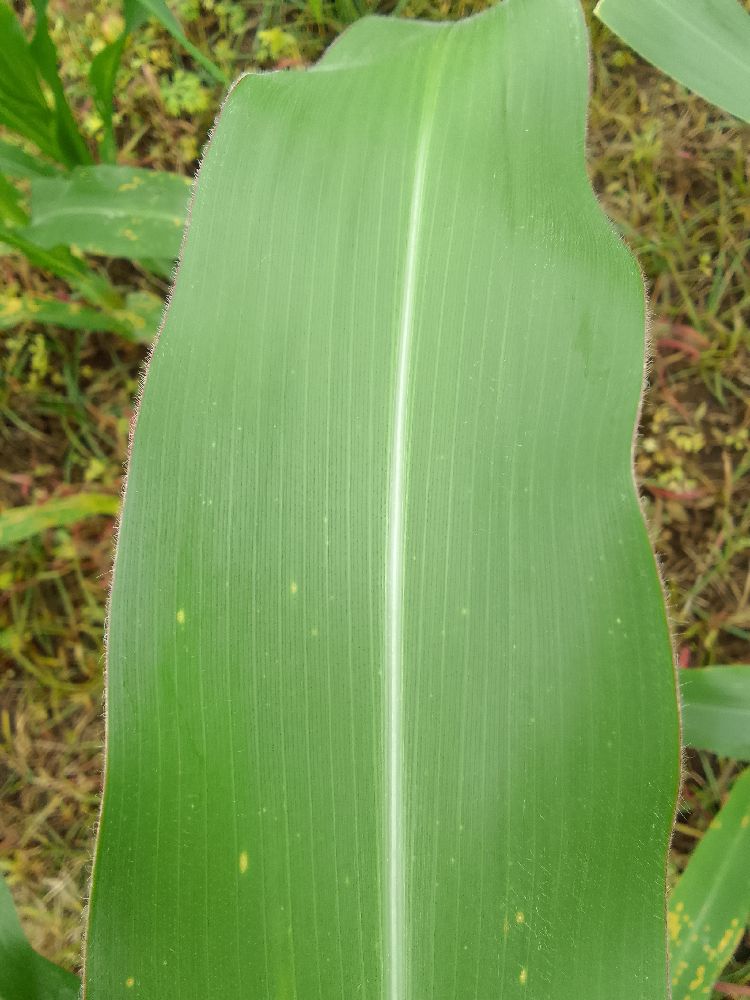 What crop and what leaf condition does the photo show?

maize, healthy
